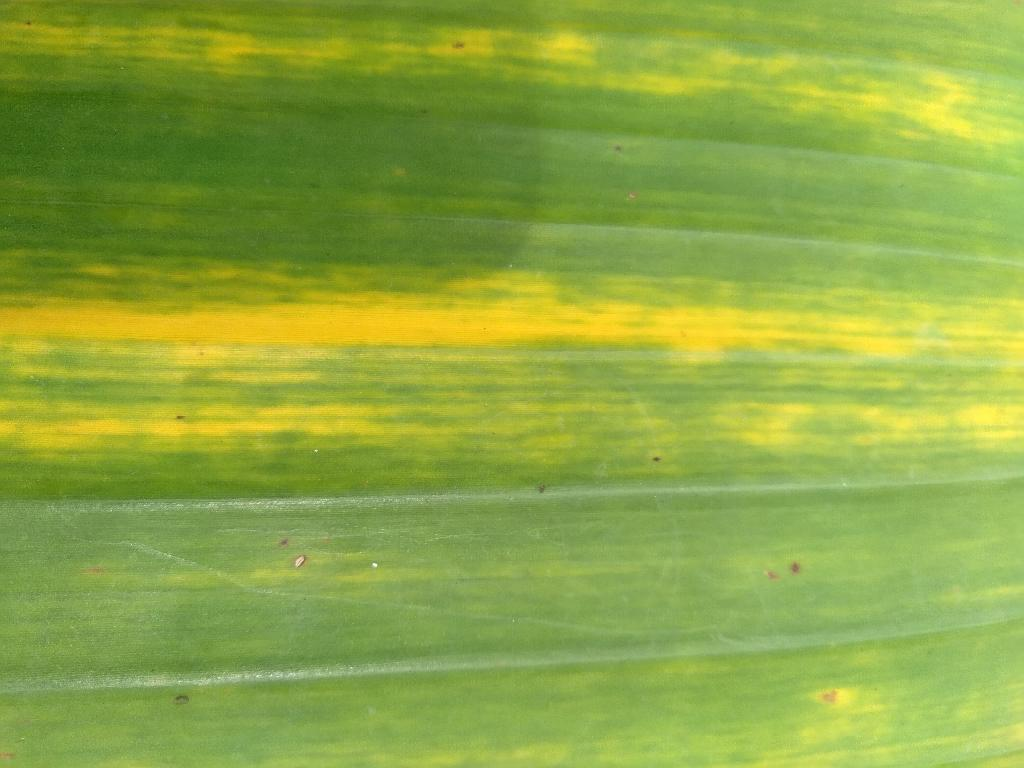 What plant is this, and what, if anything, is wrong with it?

banana, fusarium wilt race 1
